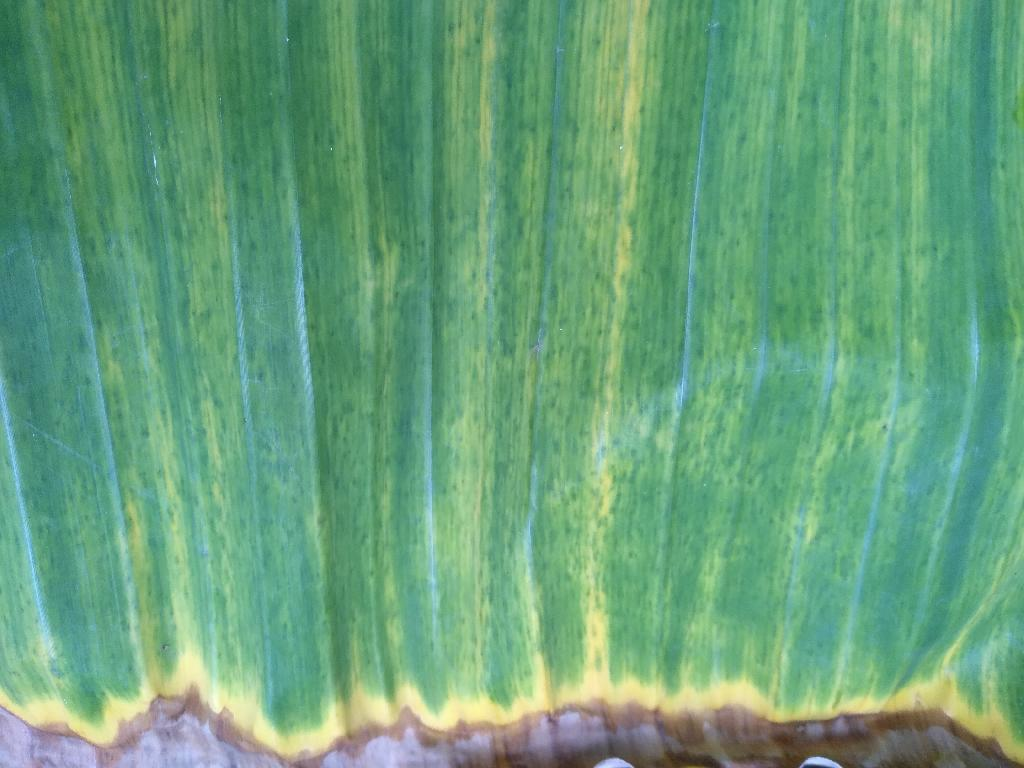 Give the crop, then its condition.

banana, fusarium wilt race 1
